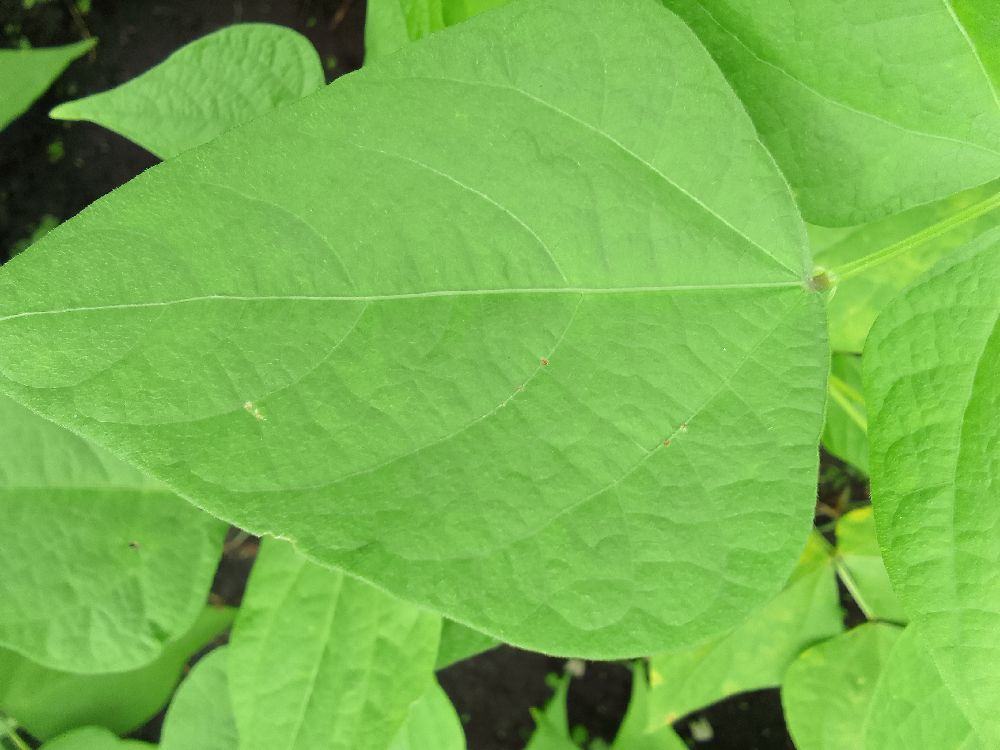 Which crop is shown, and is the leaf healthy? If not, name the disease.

common bean, healthy
